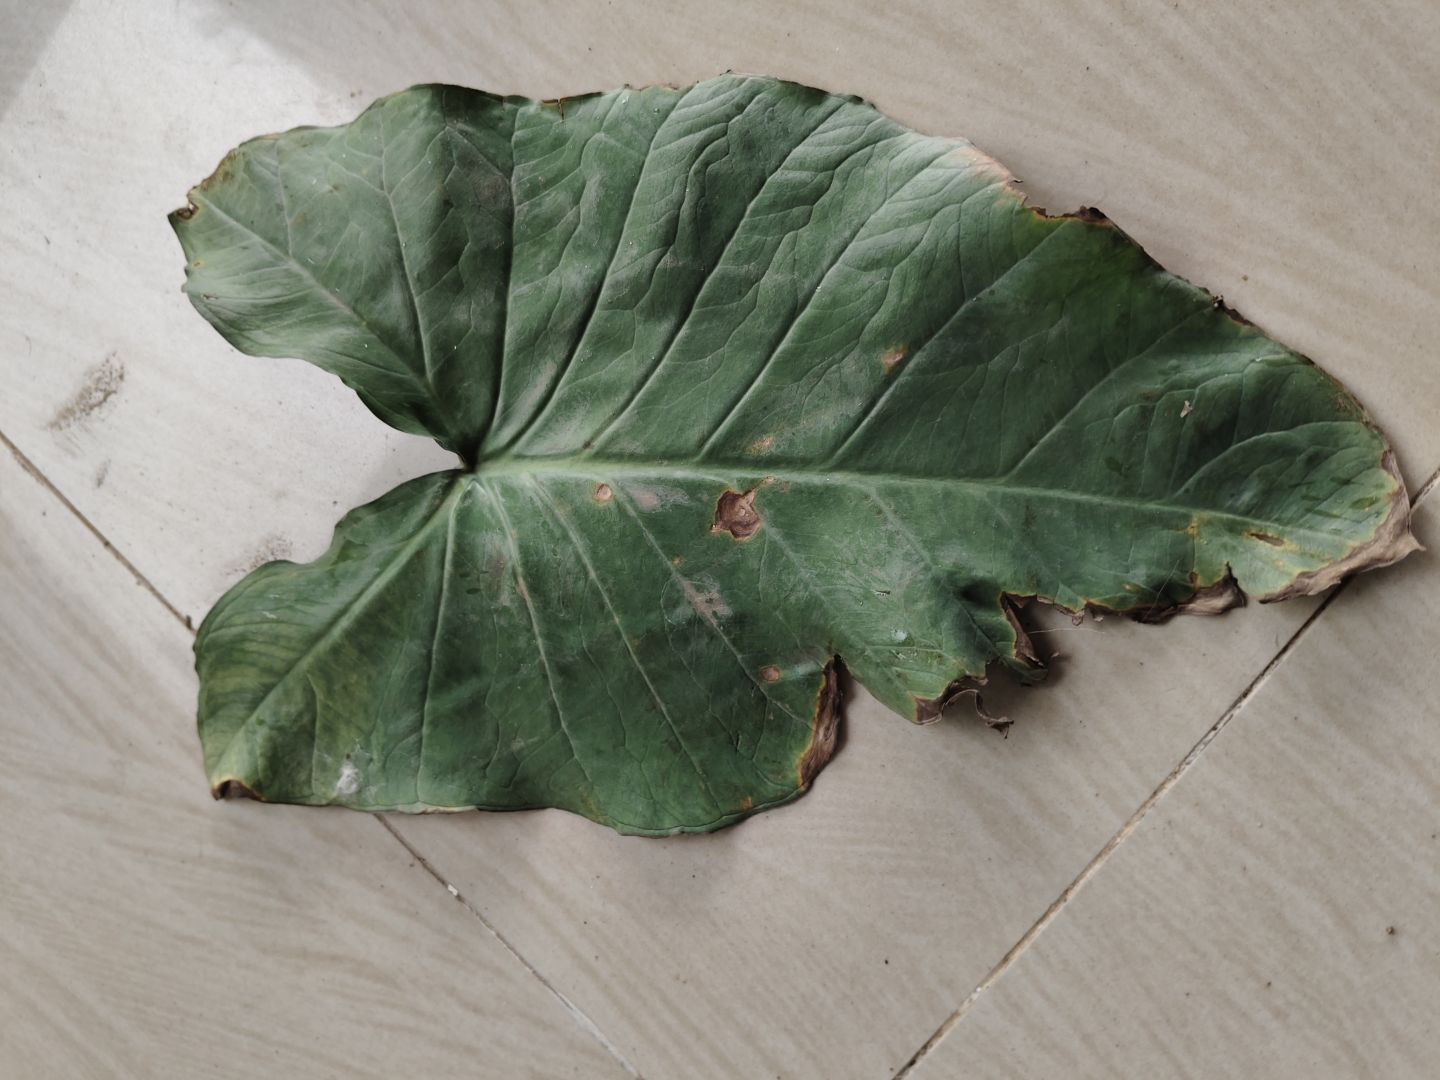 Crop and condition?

taro, leaf blight
